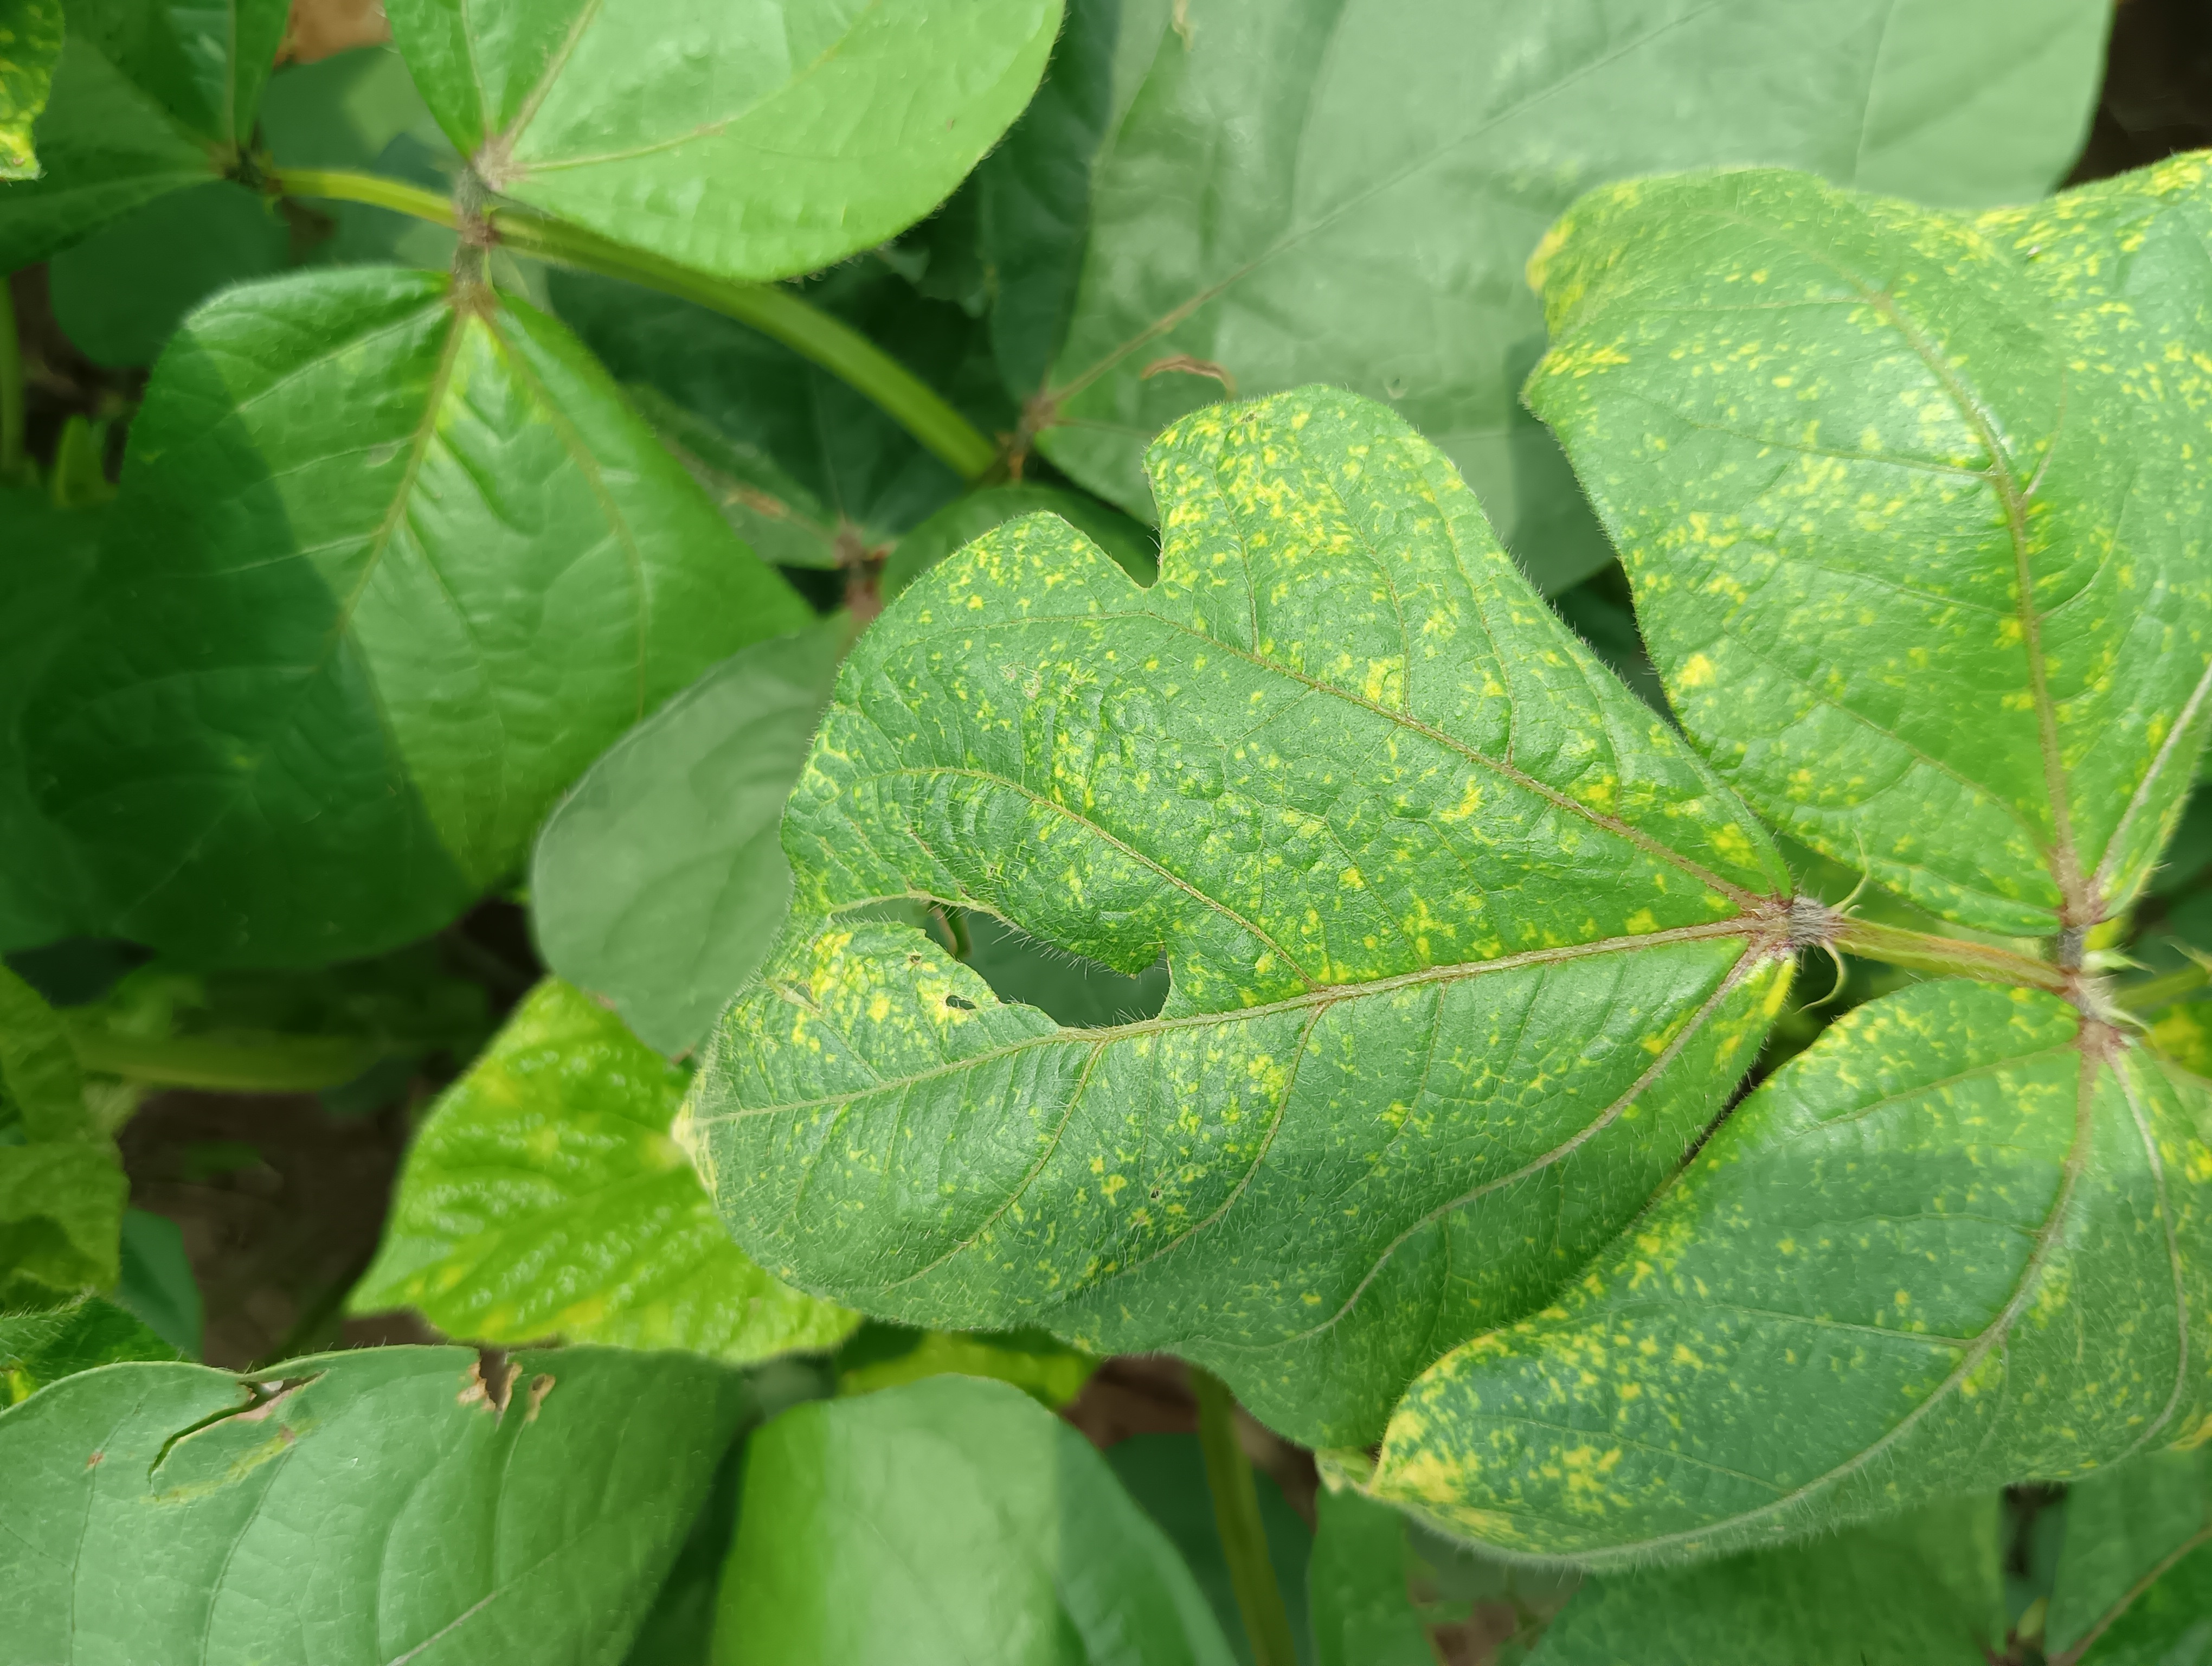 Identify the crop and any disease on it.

mungbean, yellow mosaic
